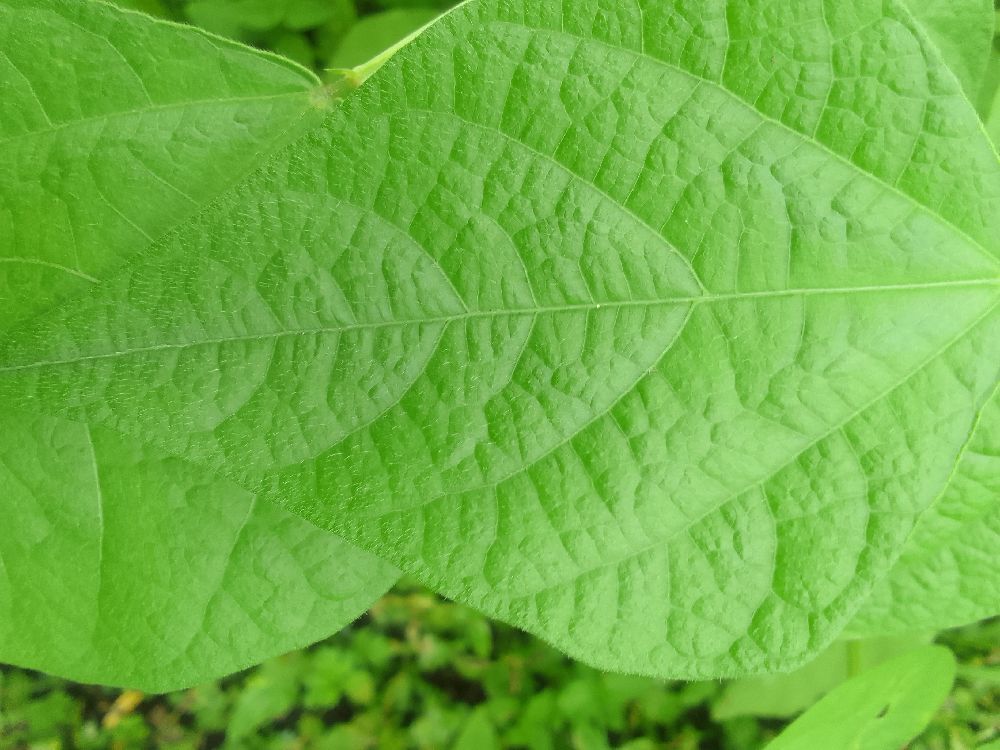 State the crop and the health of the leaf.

common bean, healthy
